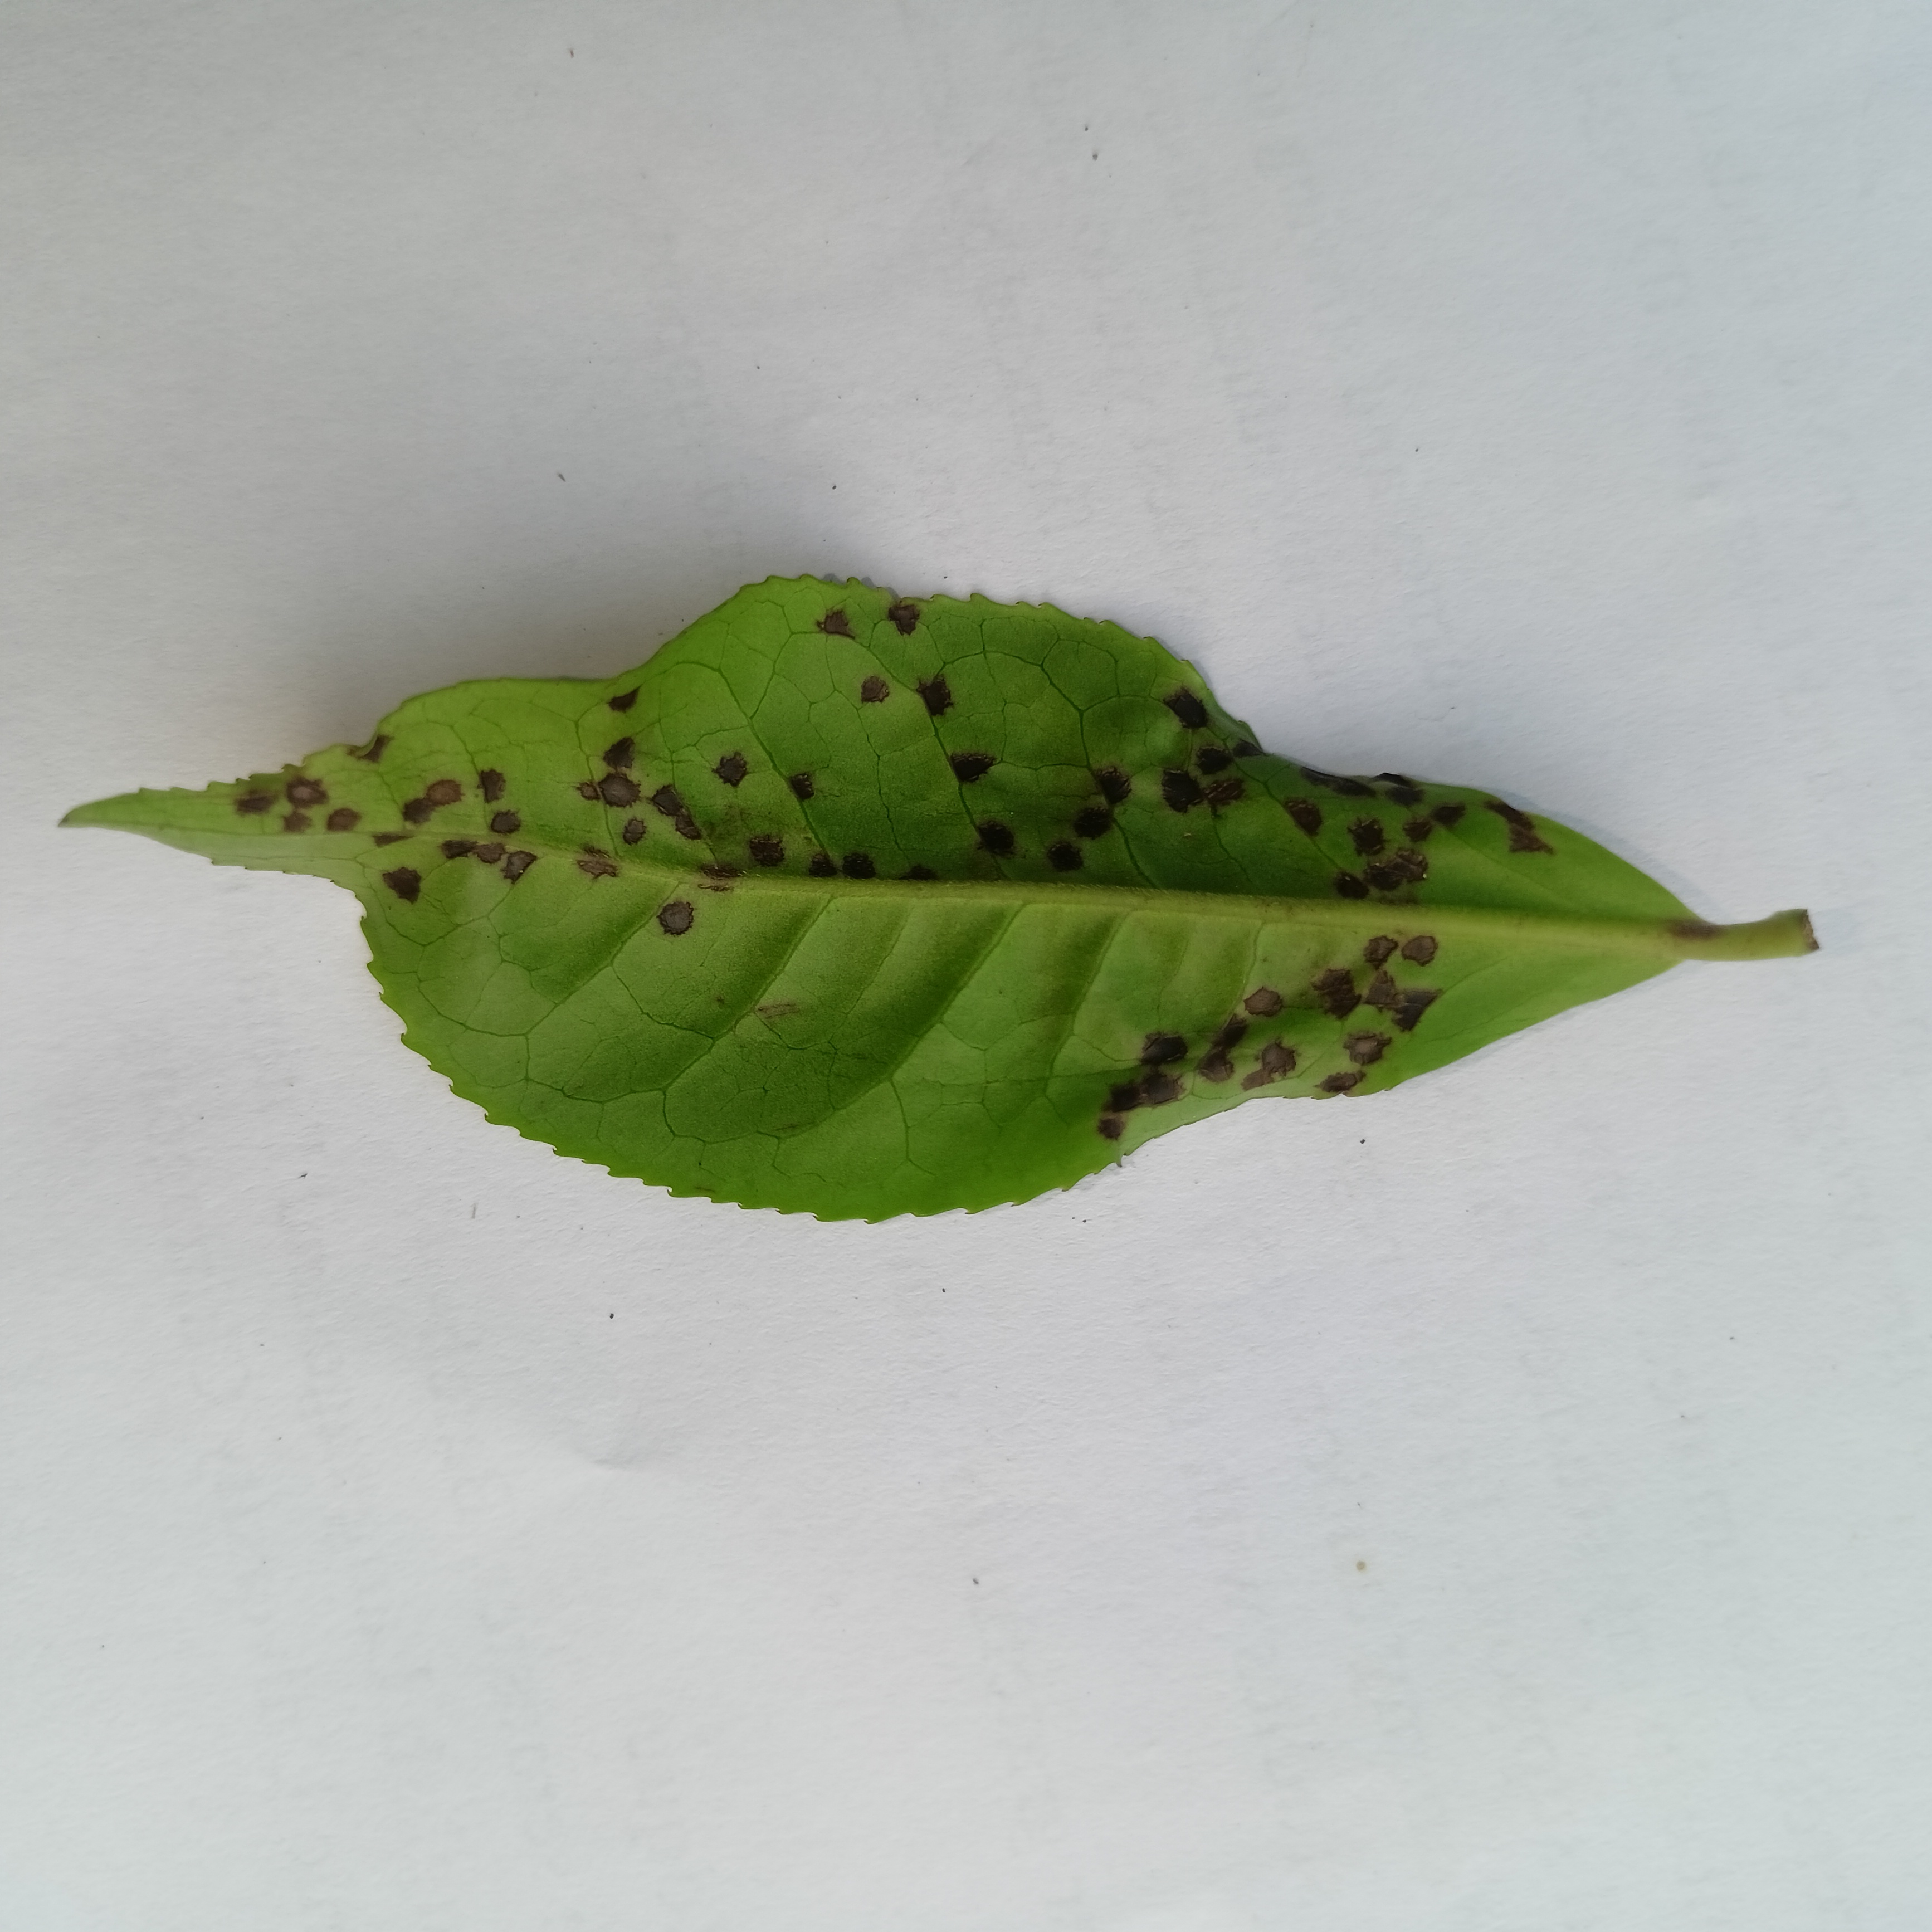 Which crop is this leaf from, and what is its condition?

tea, helopeltis
